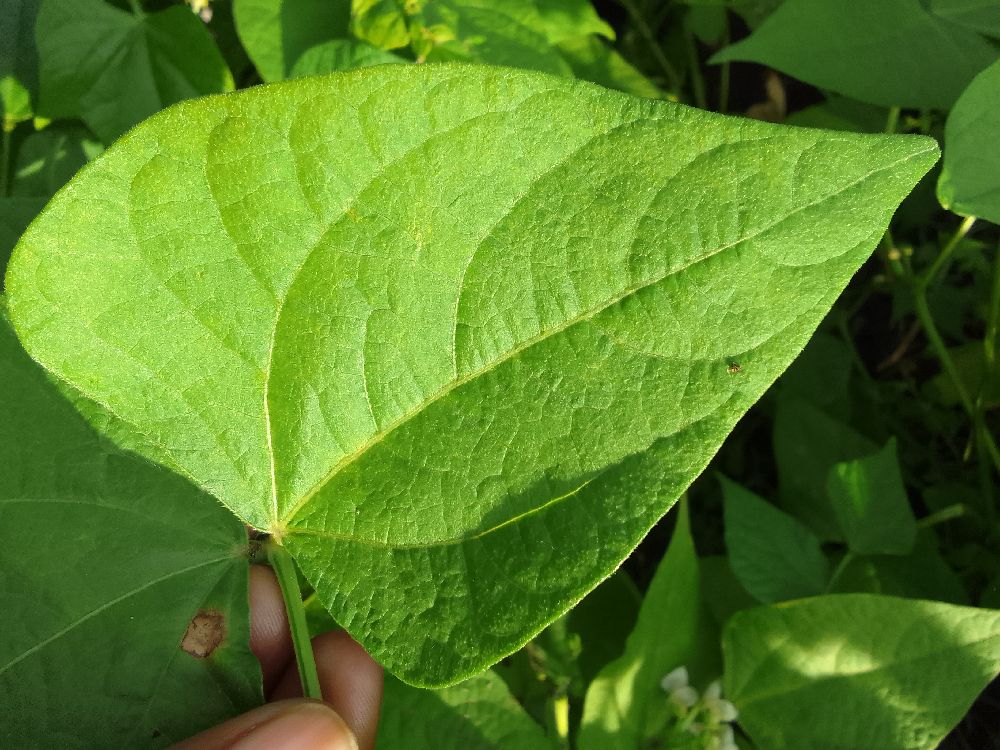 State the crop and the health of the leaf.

common bean, healthy
